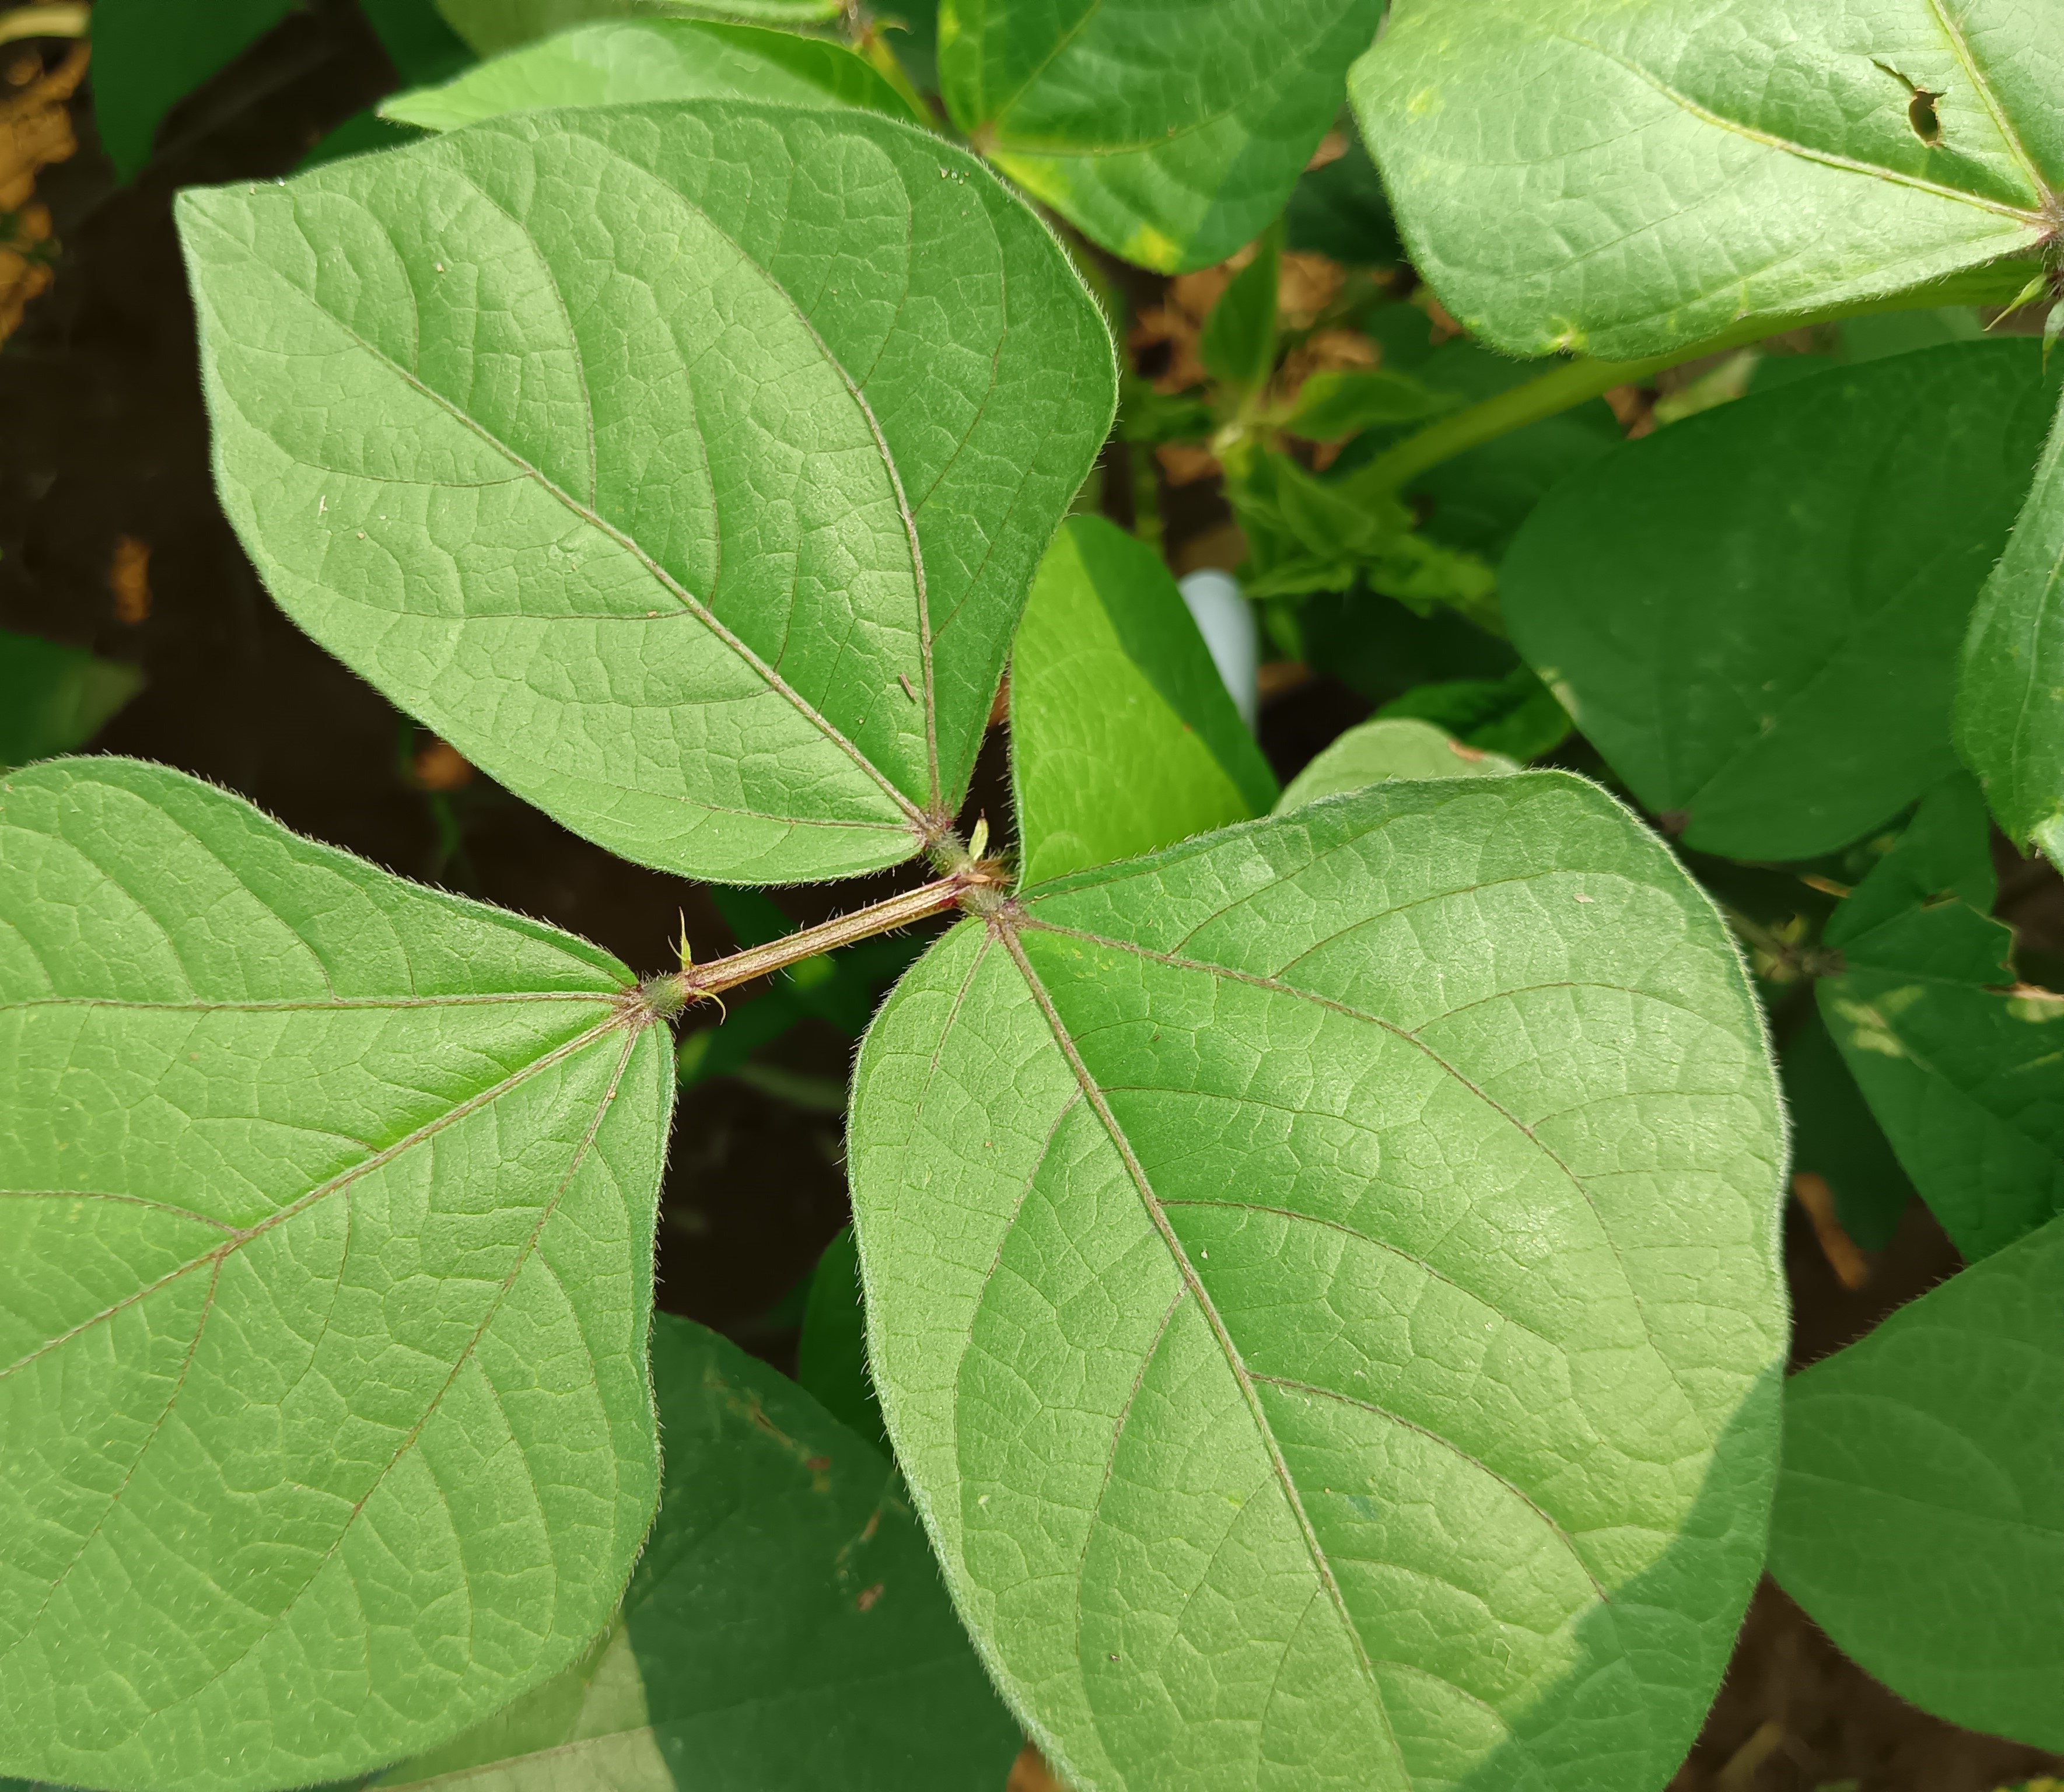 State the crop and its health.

mungbean, healthy
